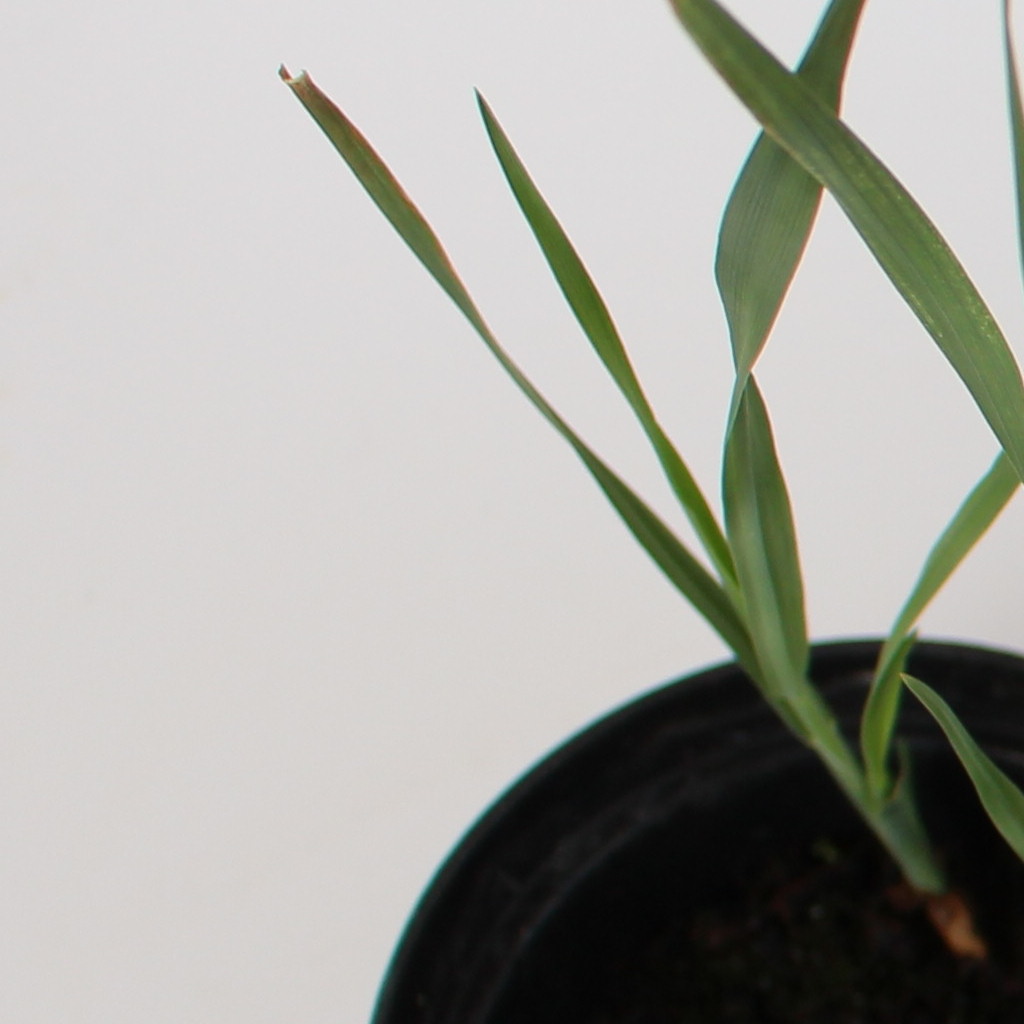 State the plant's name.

Avena sterilis
